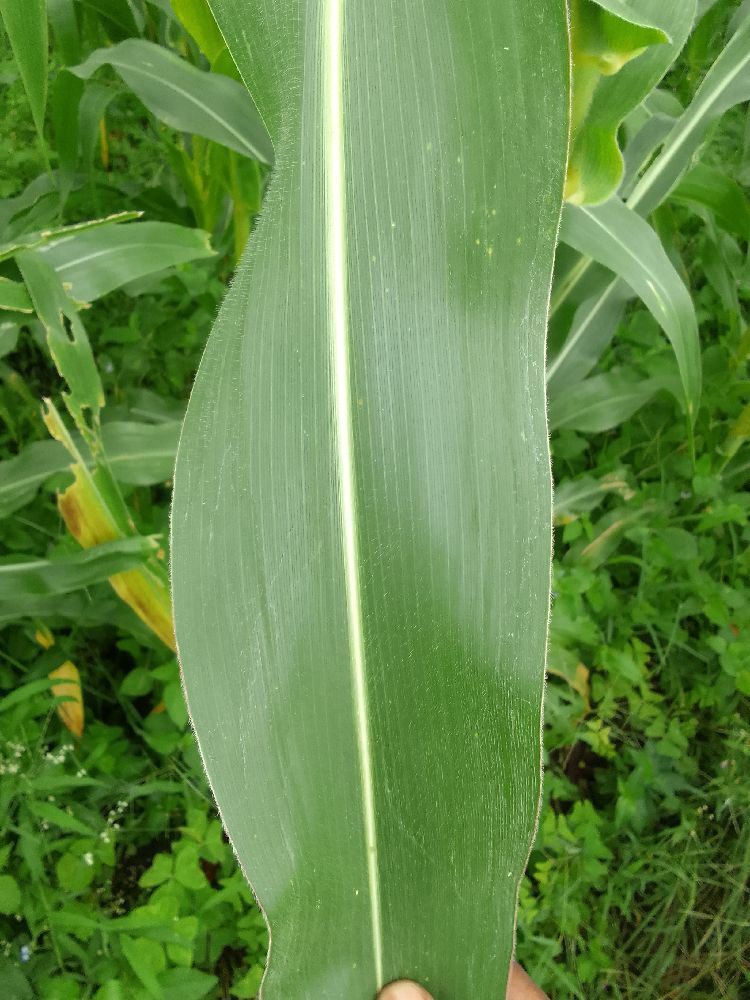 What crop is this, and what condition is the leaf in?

maize, healthy
